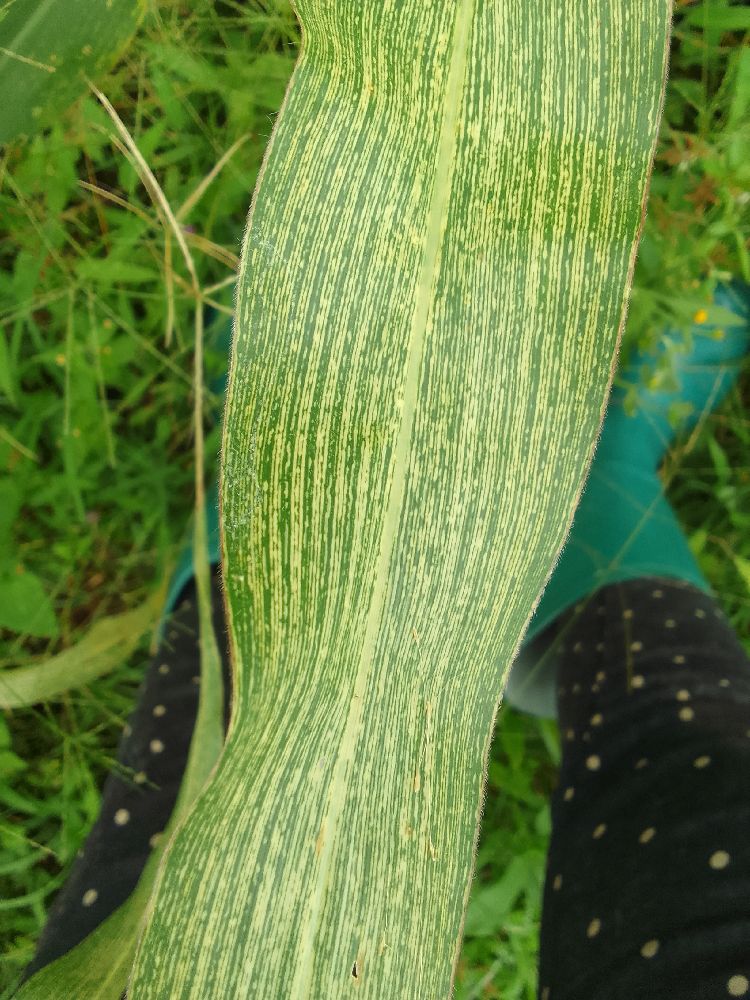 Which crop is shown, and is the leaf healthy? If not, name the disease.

maize, maize streak virus
